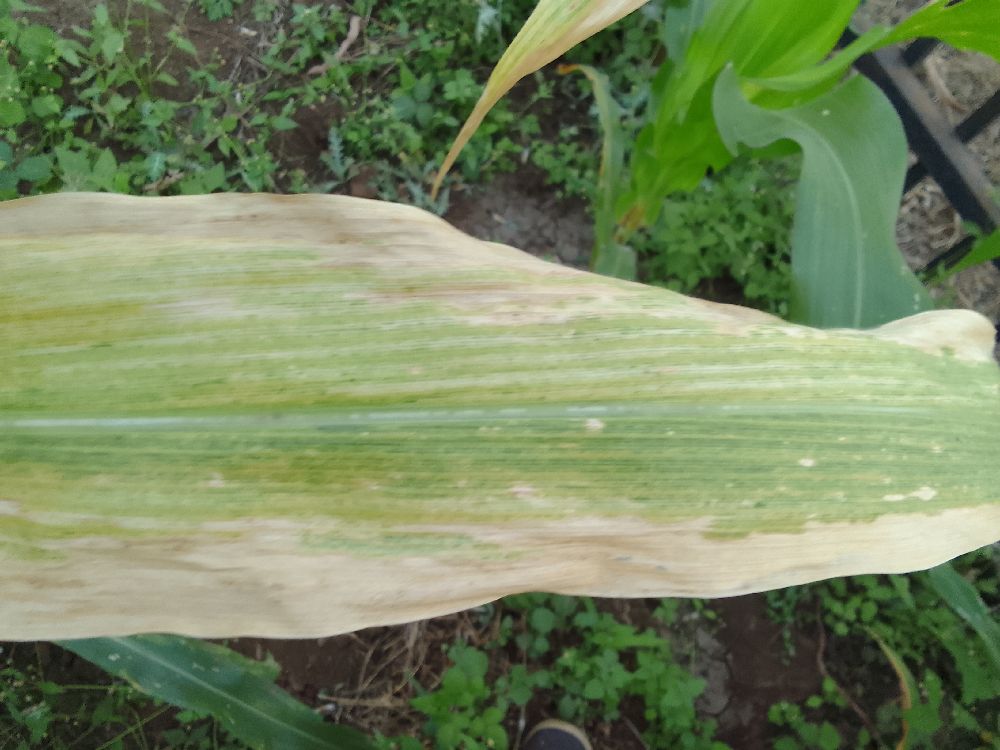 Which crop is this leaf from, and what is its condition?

maize, maize lethal necrosis
